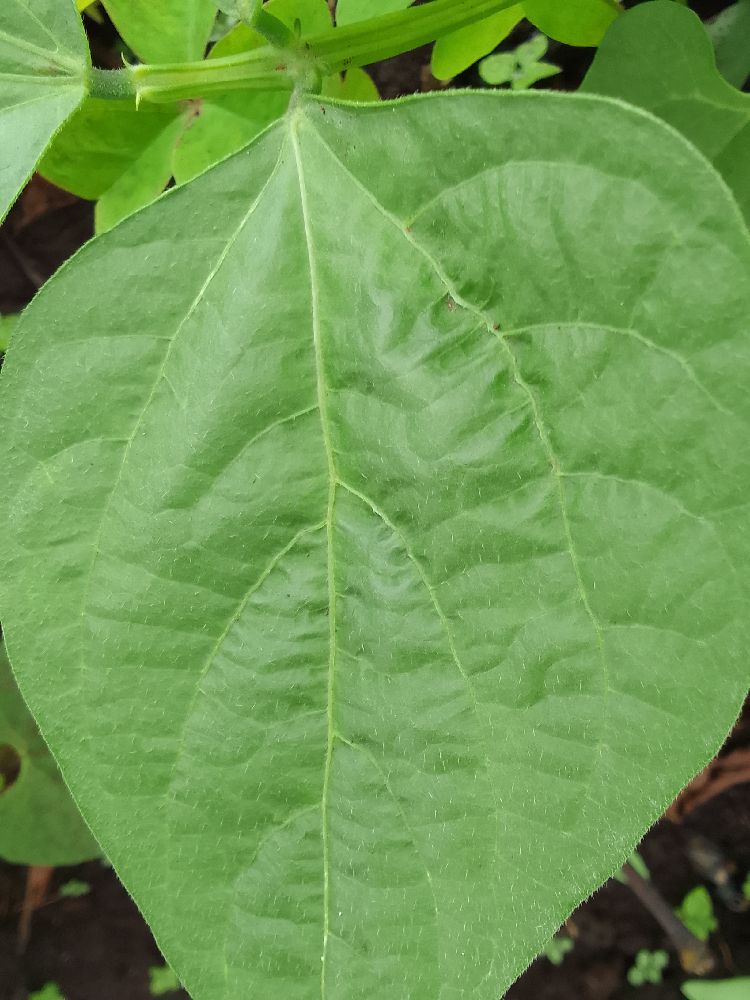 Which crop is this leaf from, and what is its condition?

common bean, healthy
